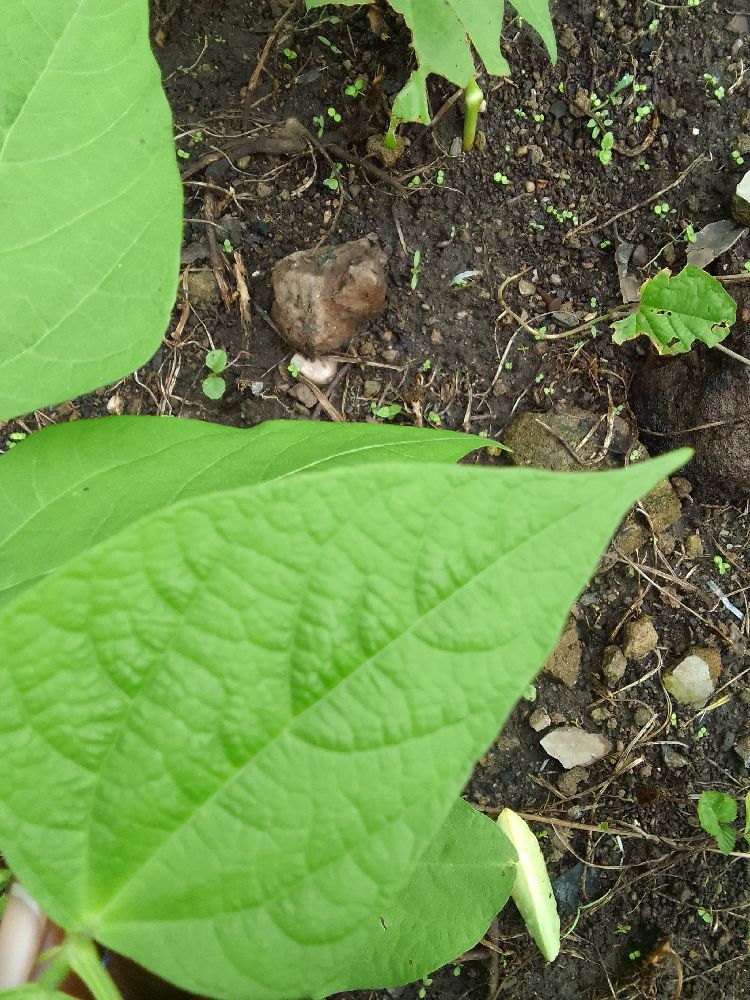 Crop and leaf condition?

common bean, healthy
